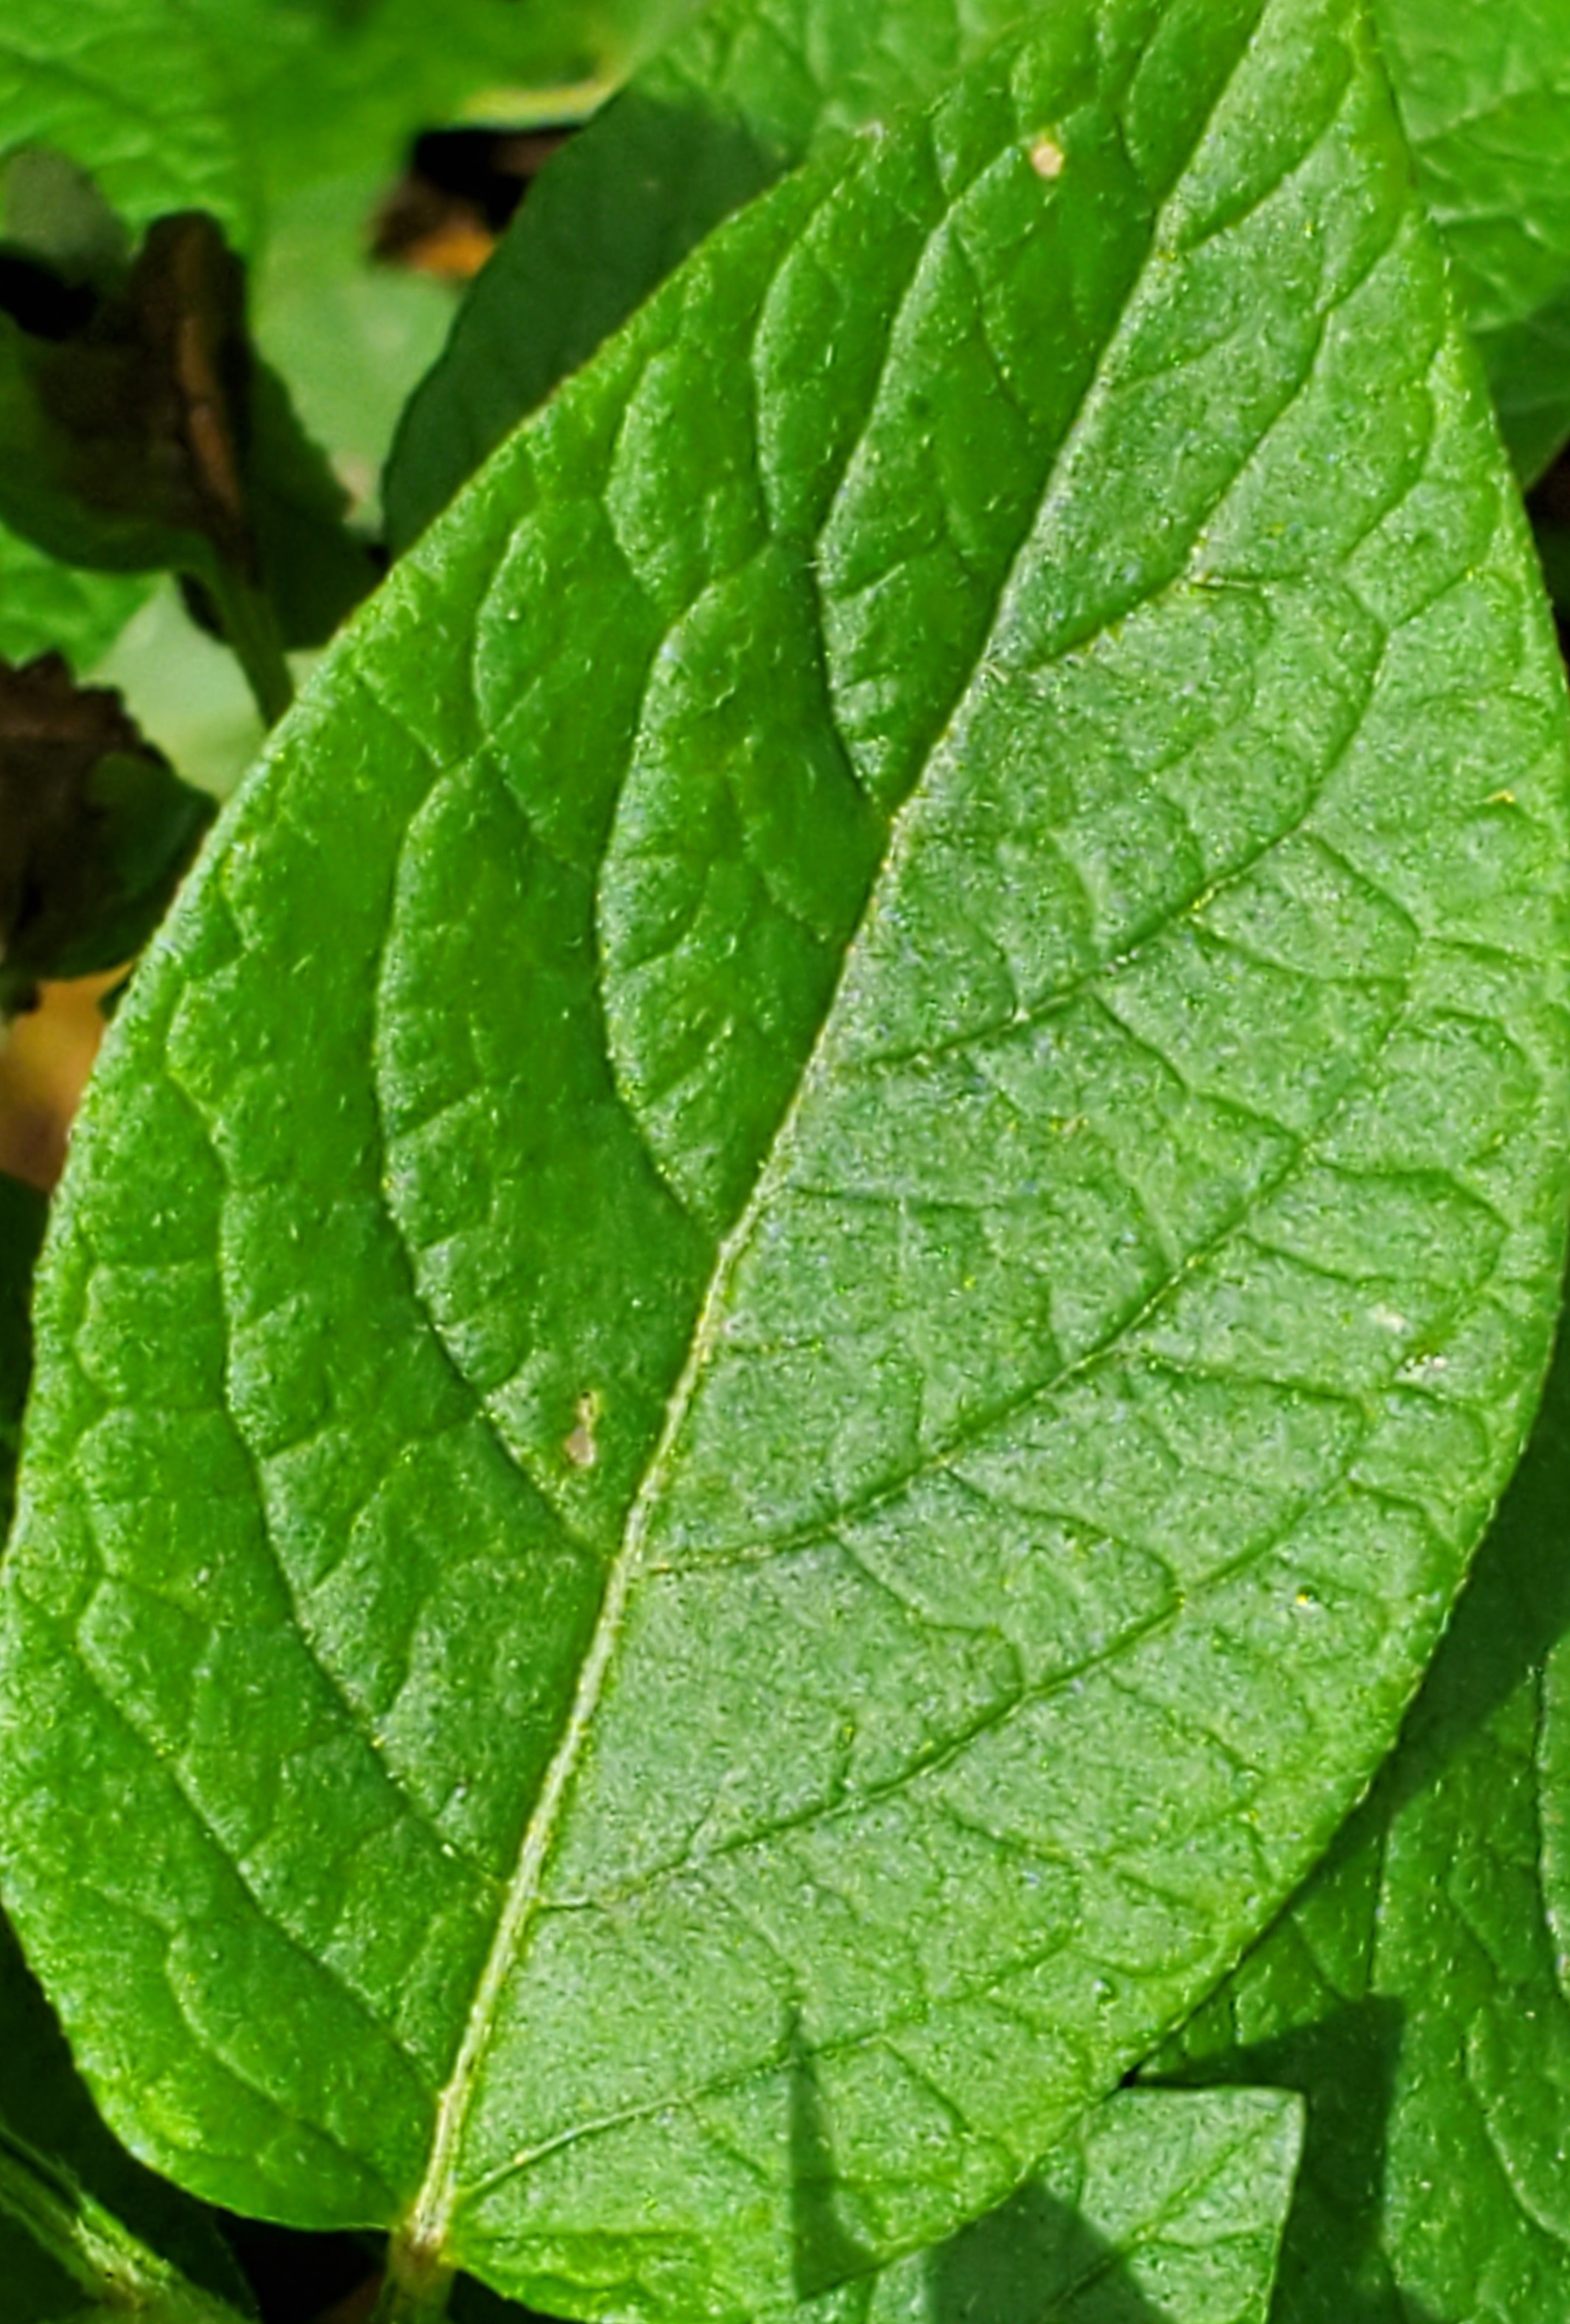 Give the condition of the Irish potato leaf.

healthy
